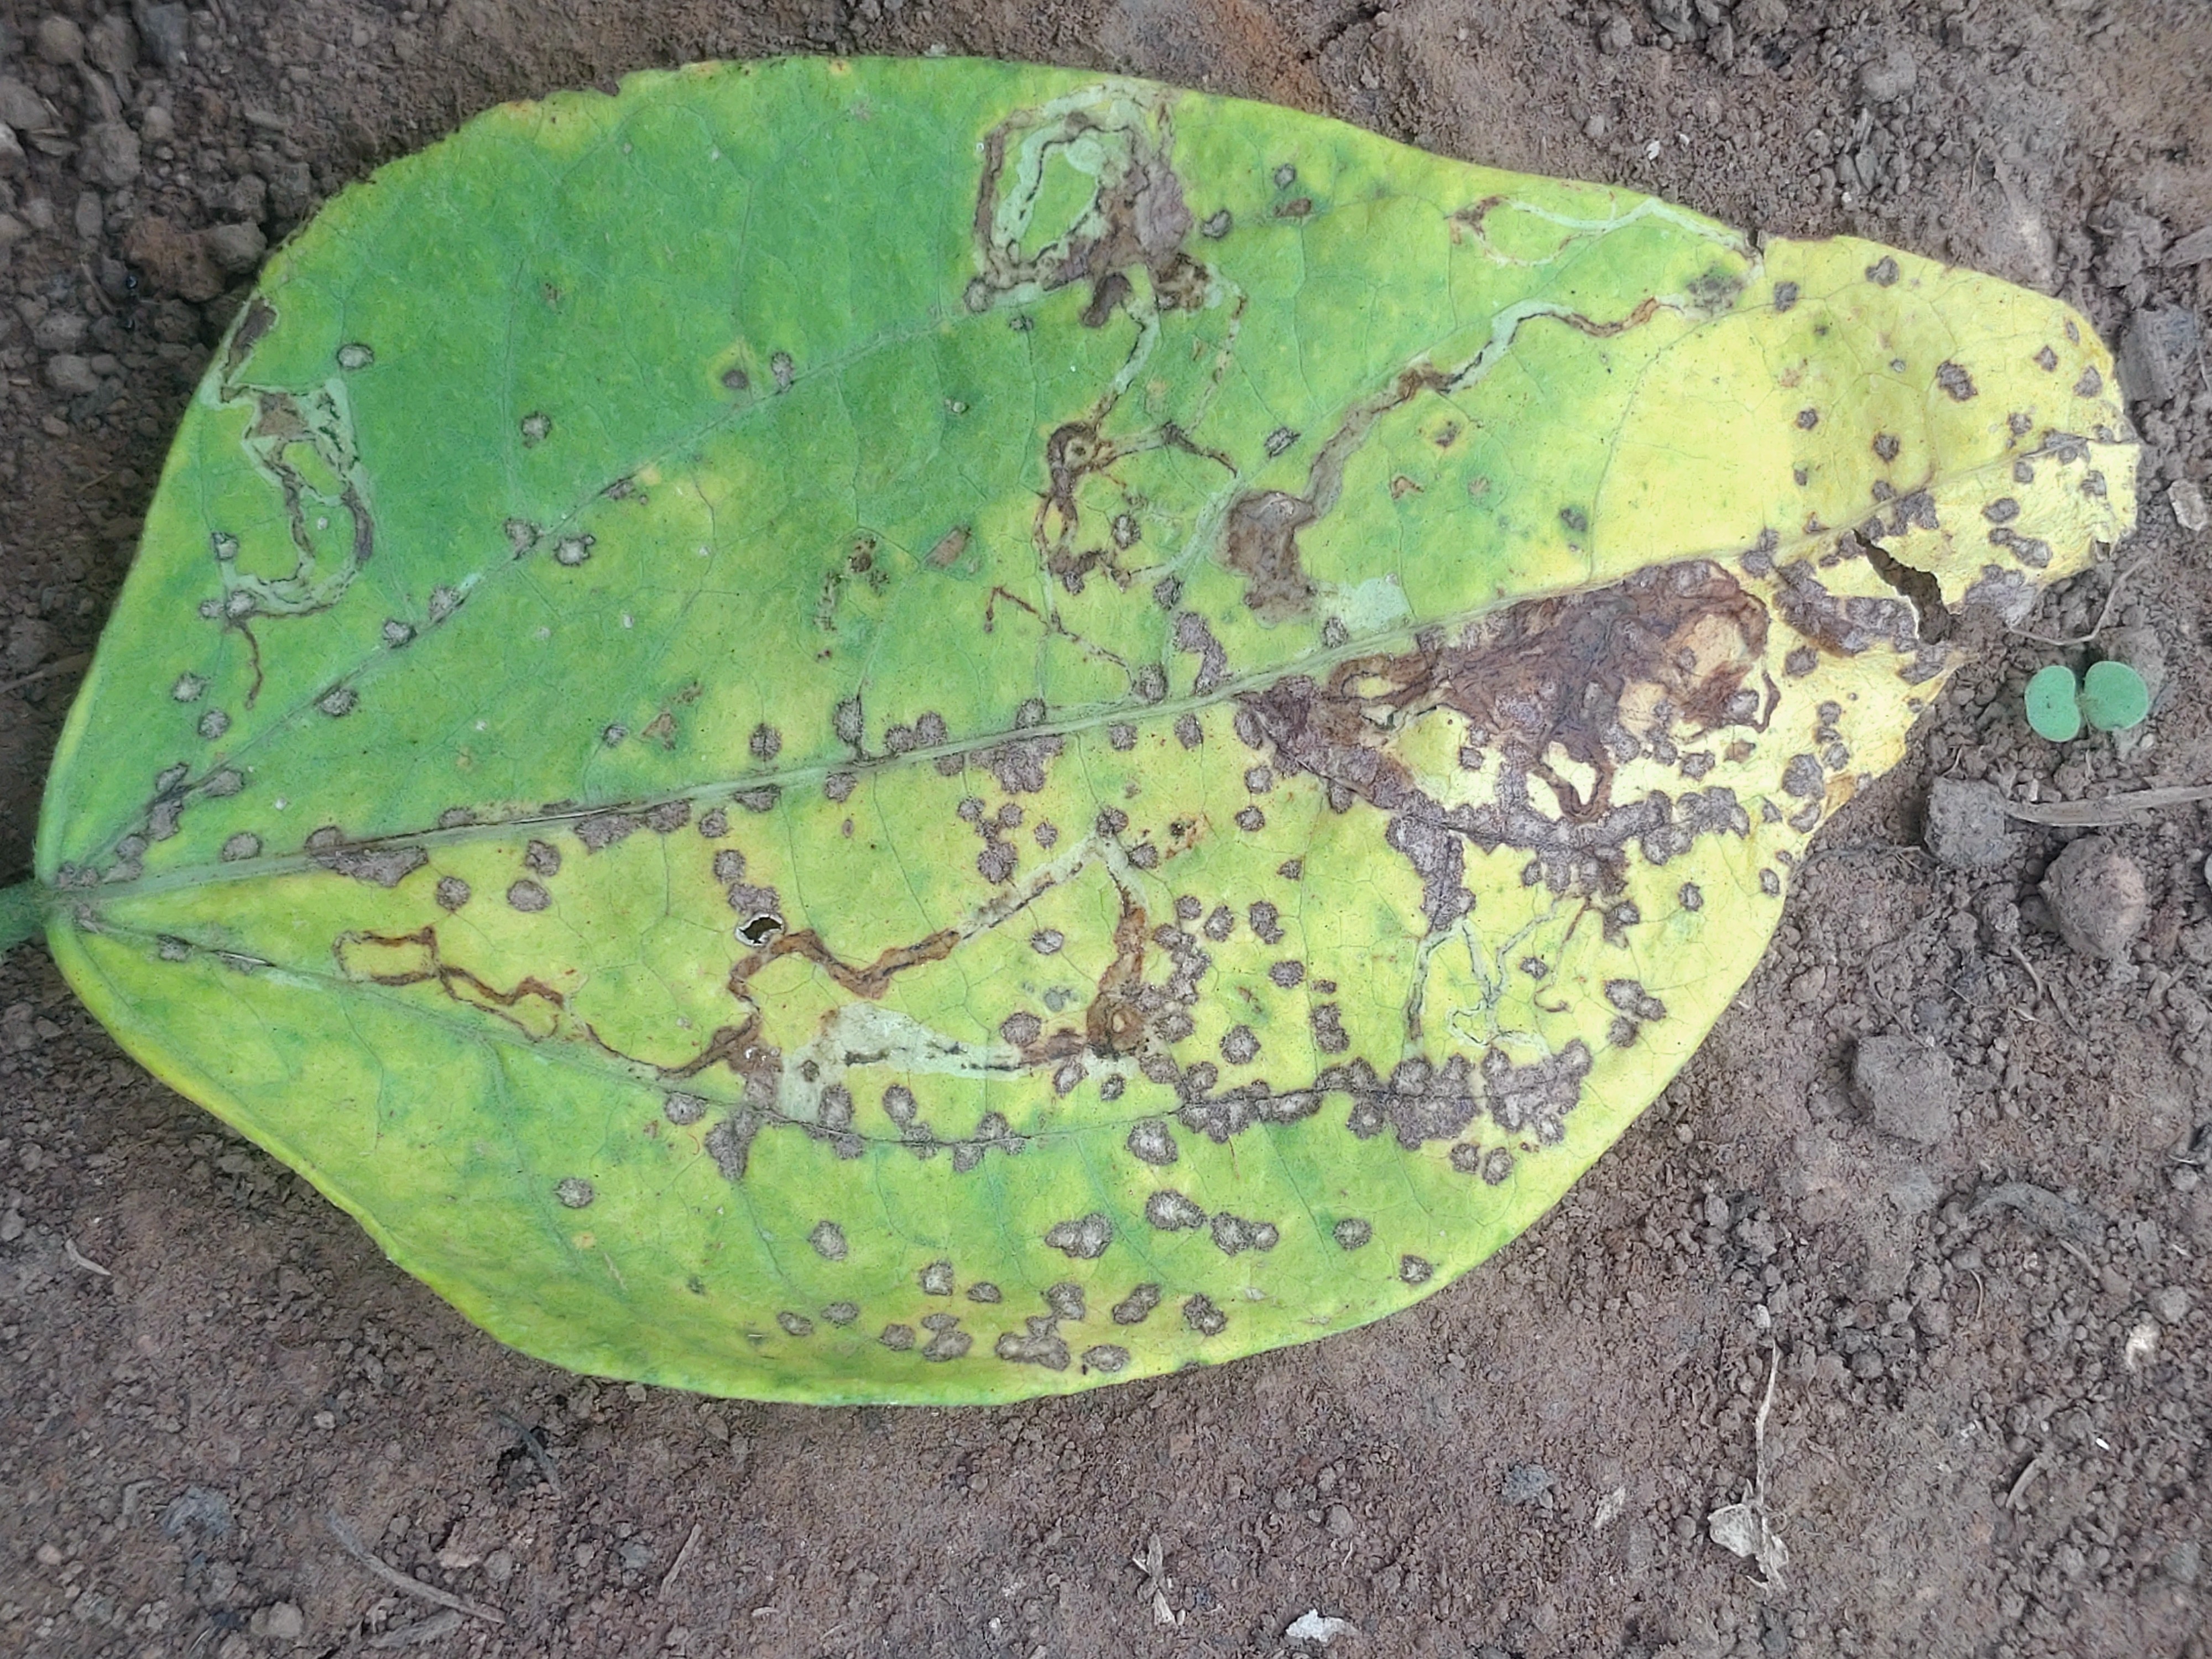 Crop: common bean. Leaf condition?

anthracnose
